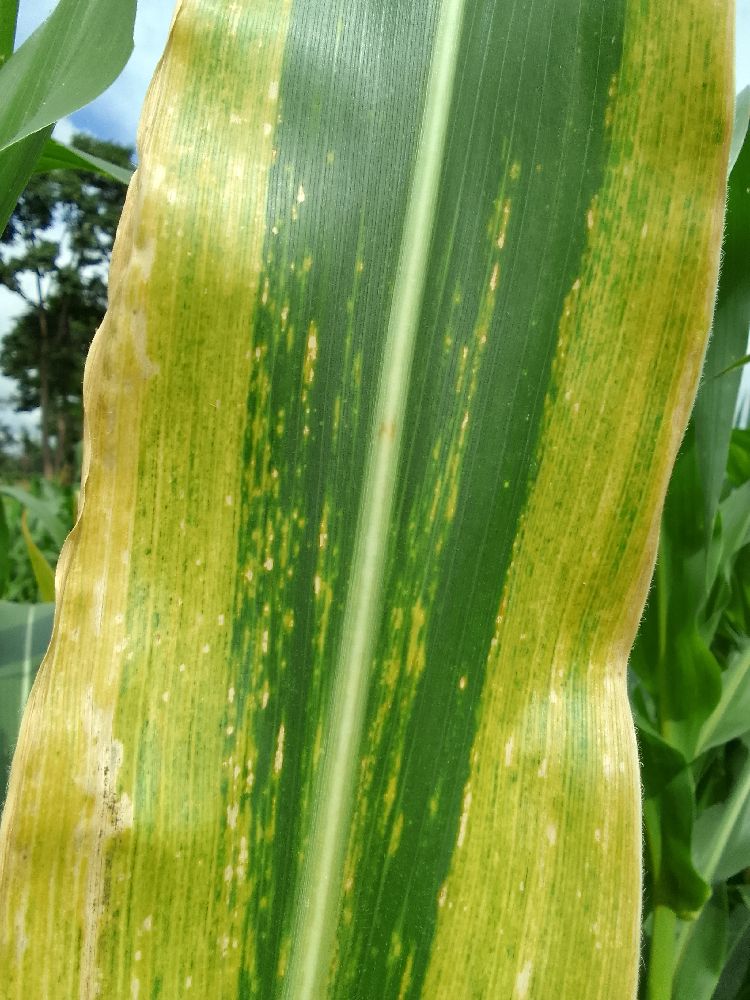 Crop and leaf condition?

maize, maize lethal necrosis
